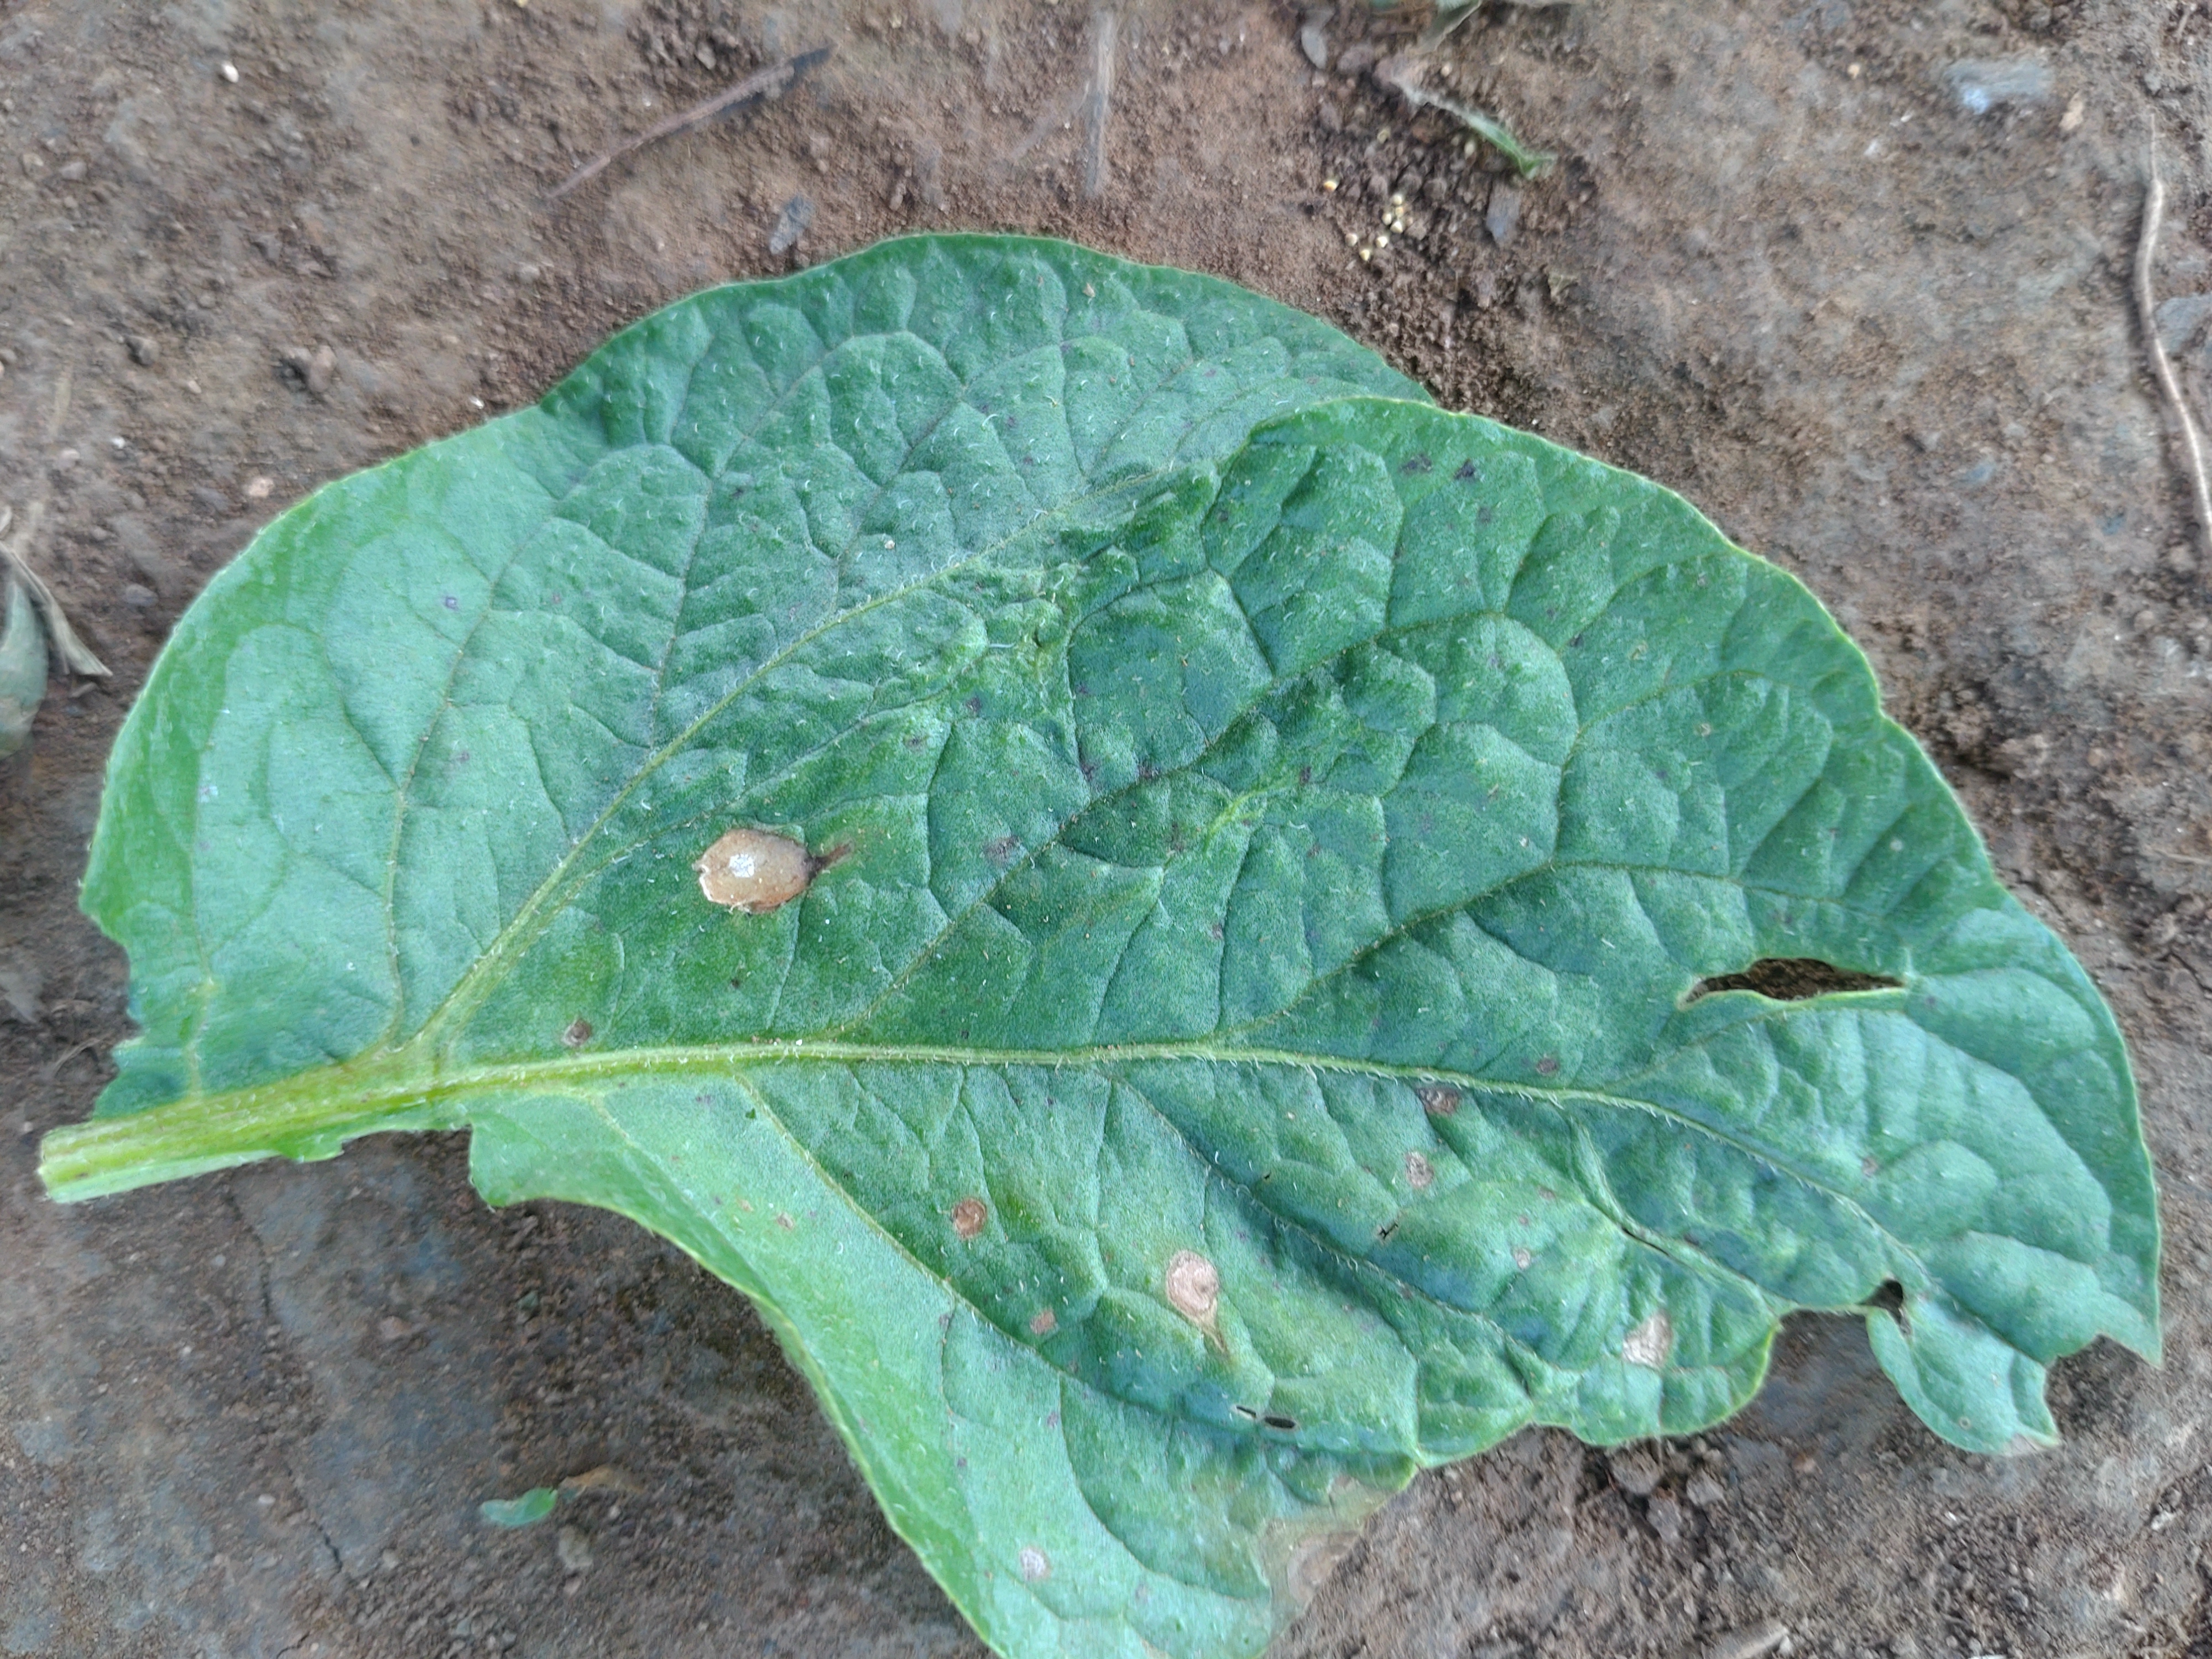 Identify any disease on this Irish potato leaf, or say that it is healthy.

early blight
